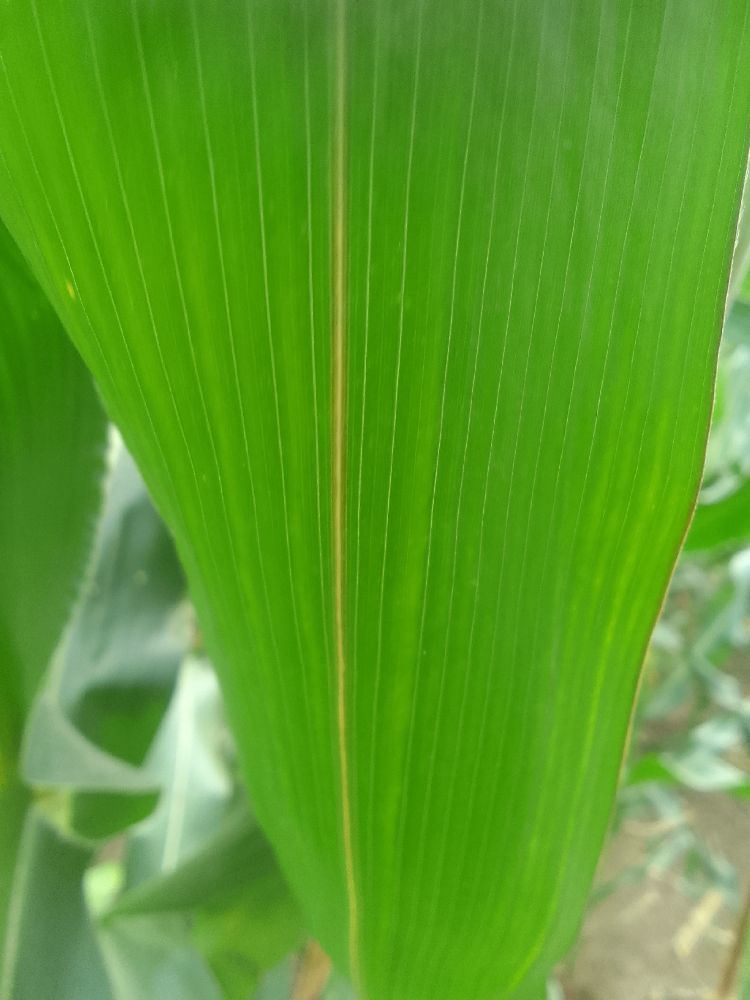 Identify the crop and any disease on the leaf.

maize, healthy
